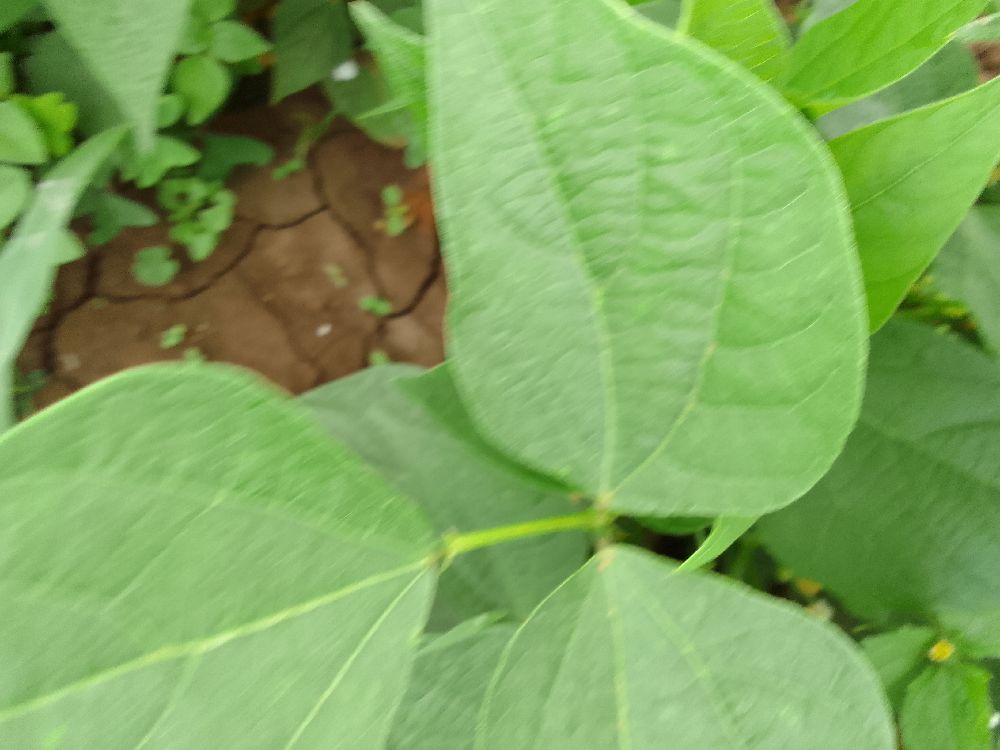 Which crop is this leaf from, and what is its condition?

common bean, healthy
